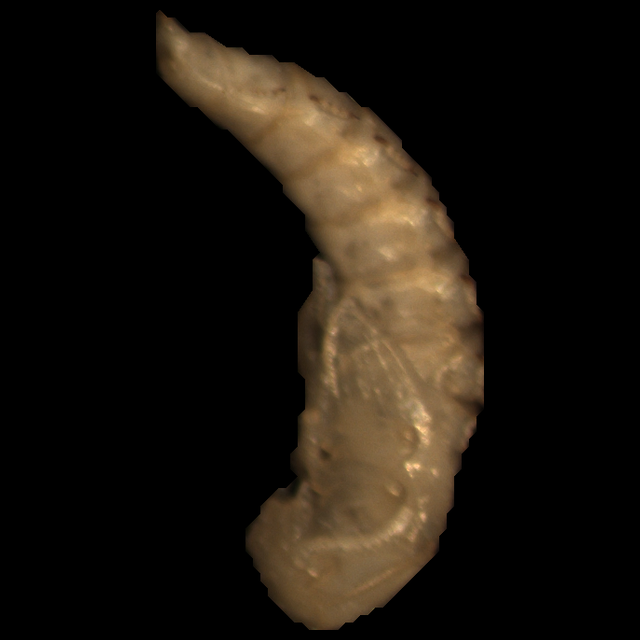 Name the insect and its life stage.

mealworm pupa
